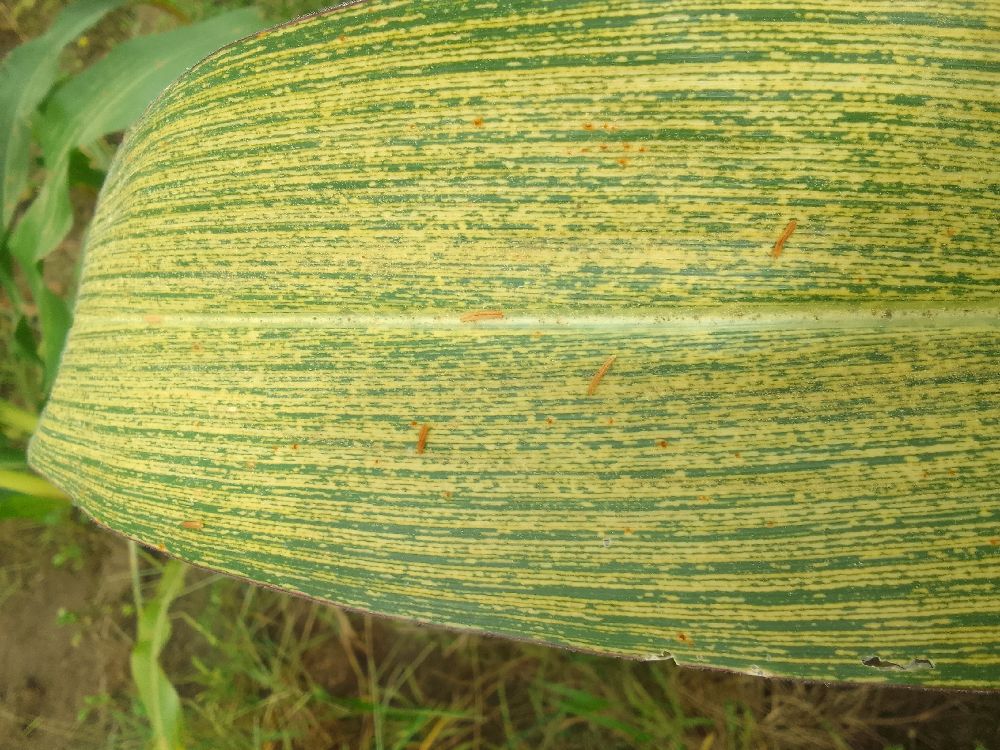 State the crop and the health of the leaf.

maize, maize streak virus
